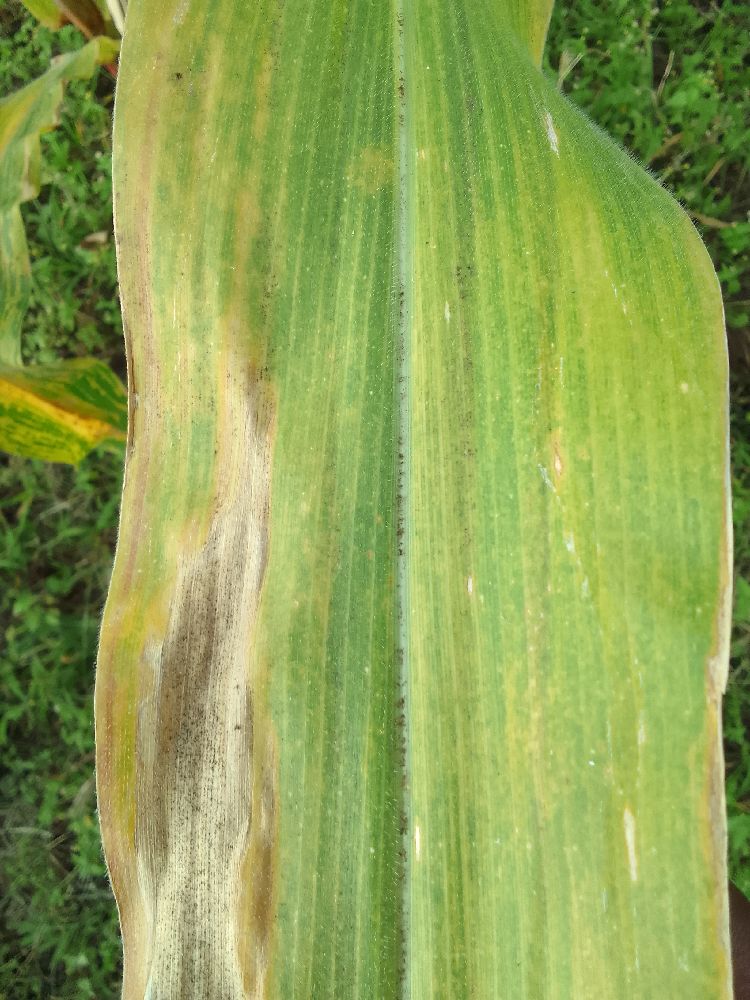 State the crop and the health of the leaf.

maize, maize lethal necrosis
